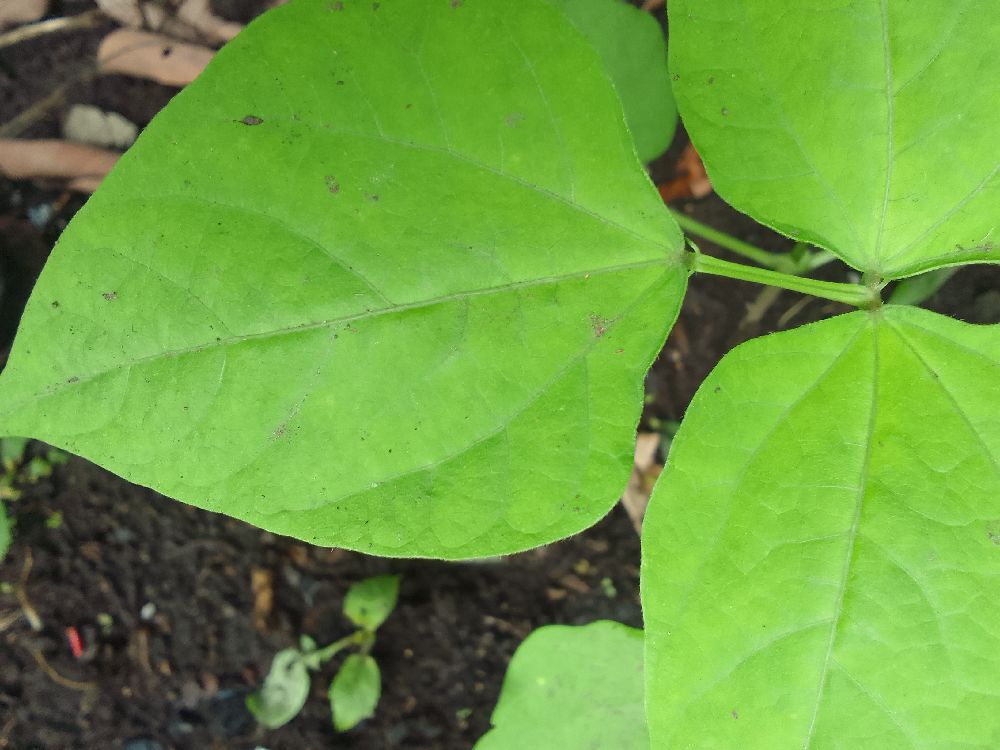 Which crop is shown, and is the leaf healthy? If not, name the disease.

common bean, healthy
